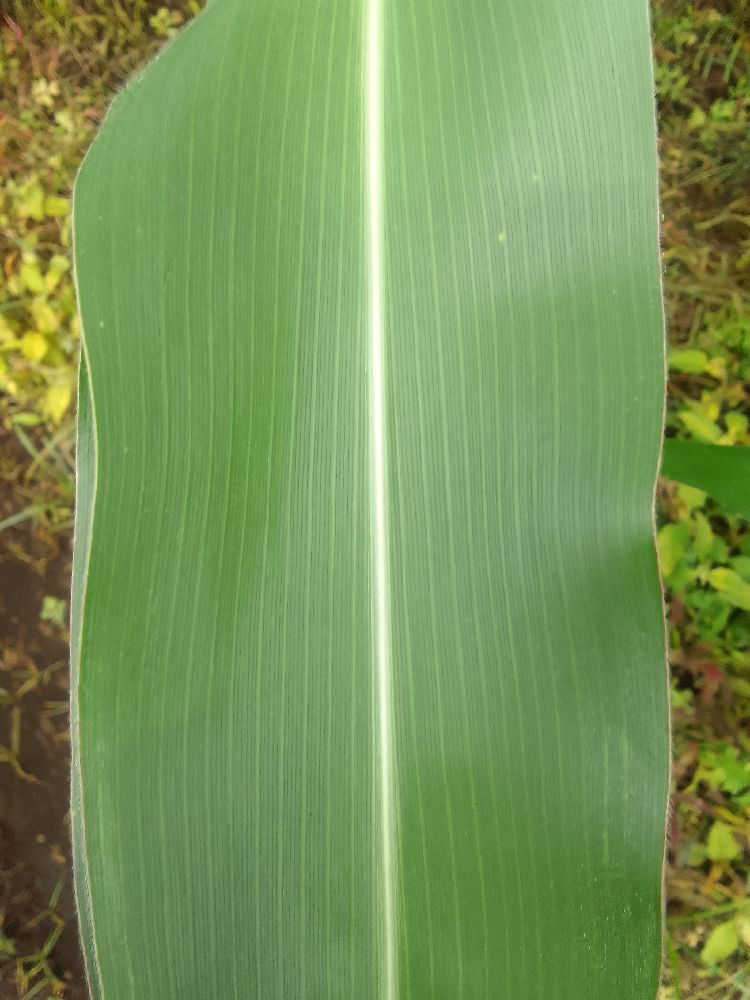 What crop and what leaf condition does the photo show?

maize, healthy
